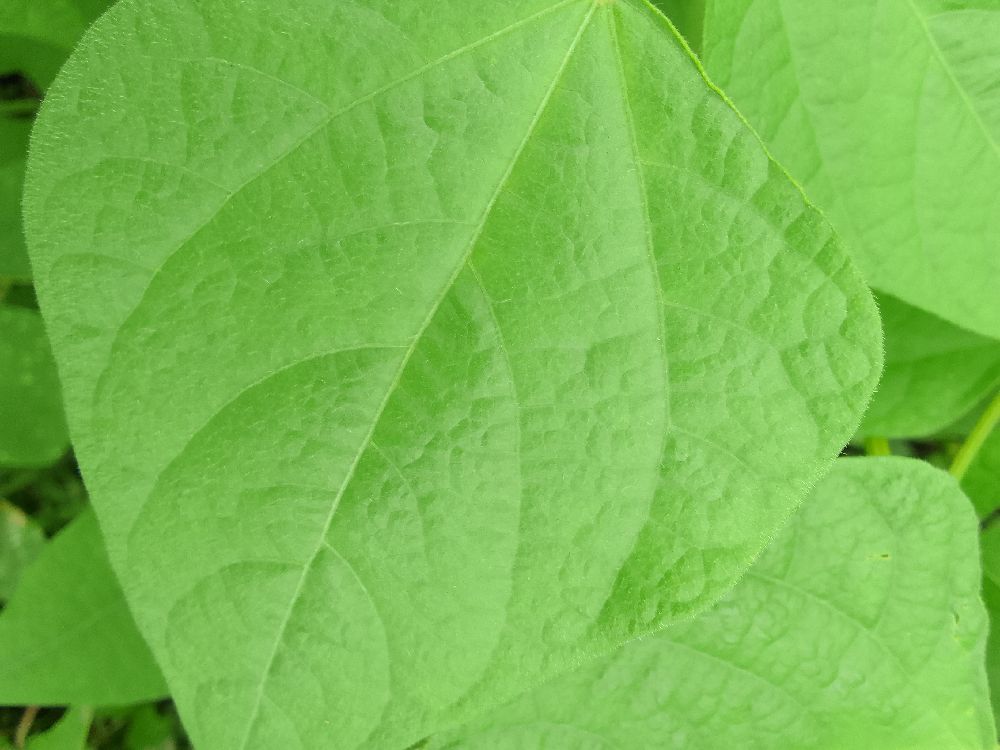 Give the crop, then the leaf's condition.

common bean, healthy
